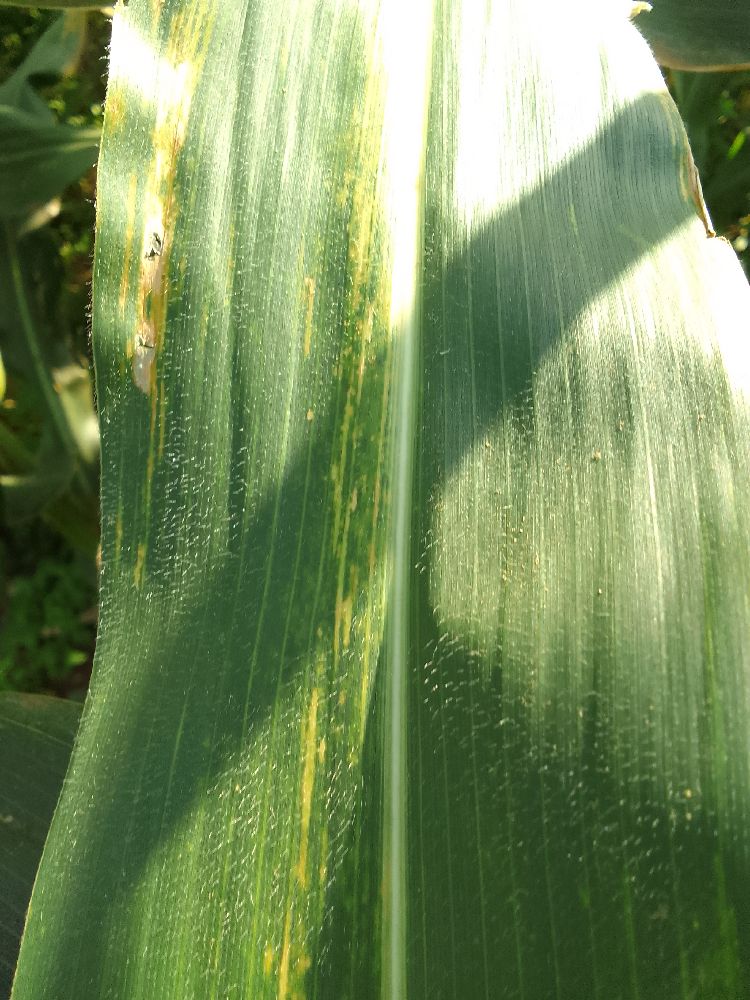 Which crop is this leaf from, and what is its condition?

maize, maize lethal necrosis
